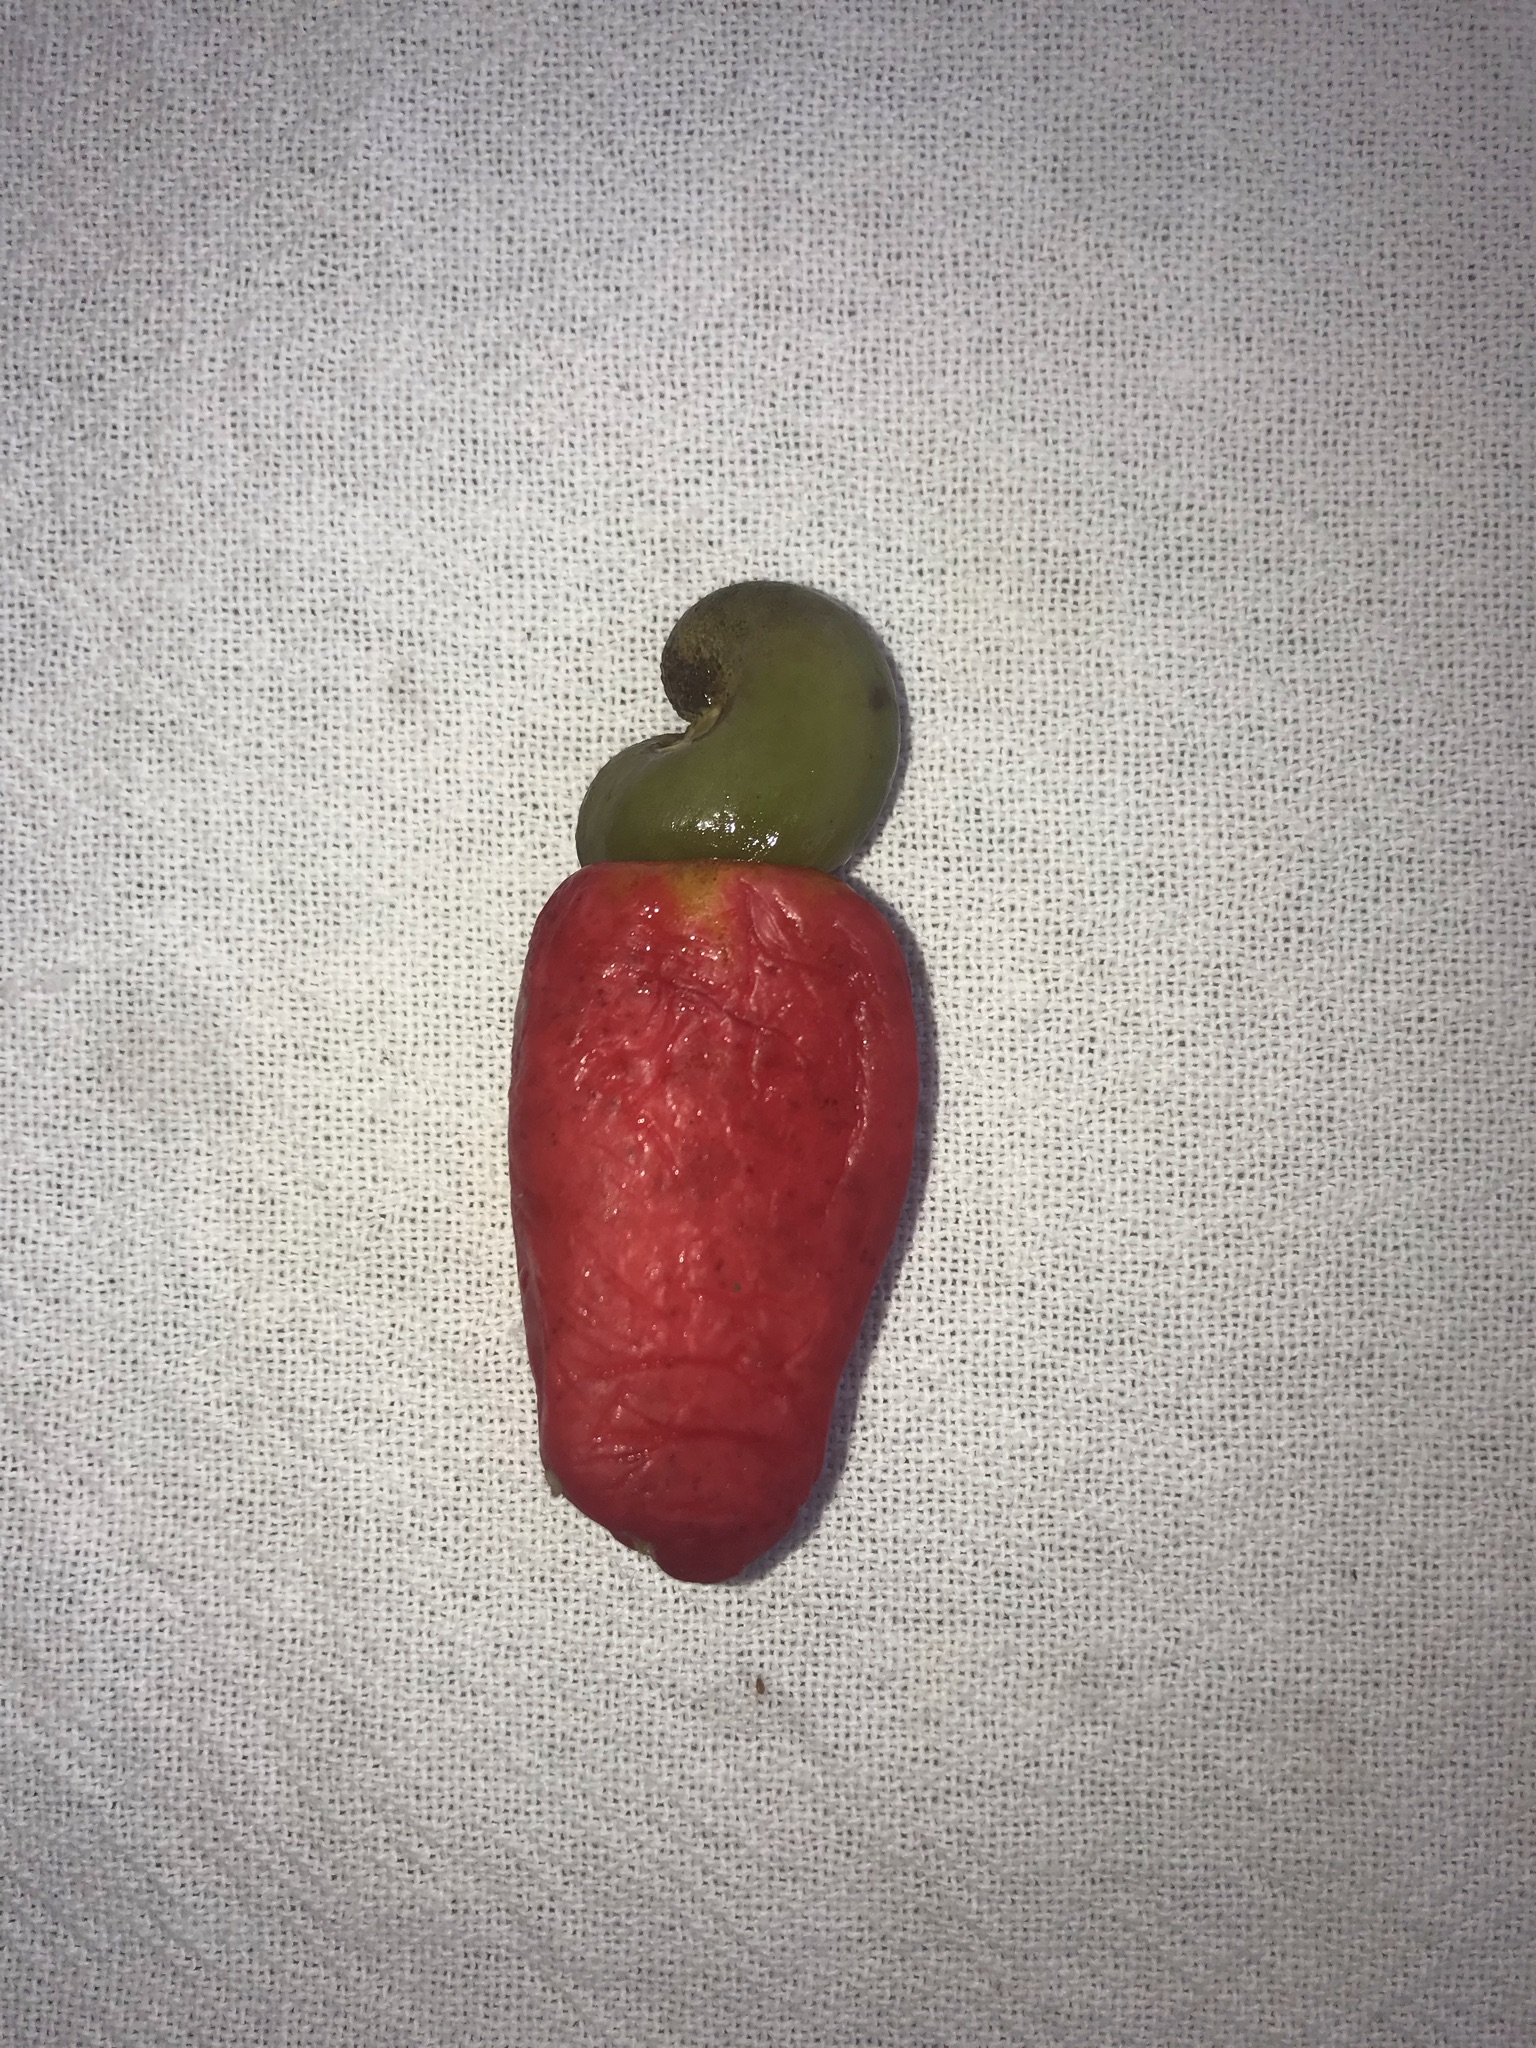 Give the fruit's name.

caju vermelho
